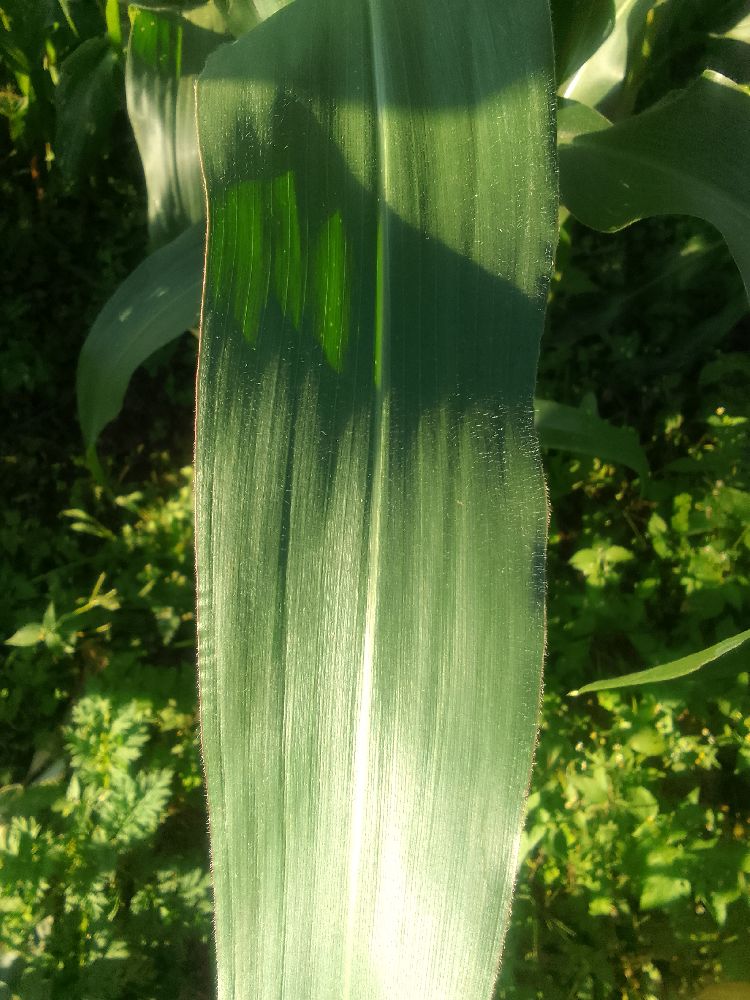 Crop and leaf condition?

maize, healthy
